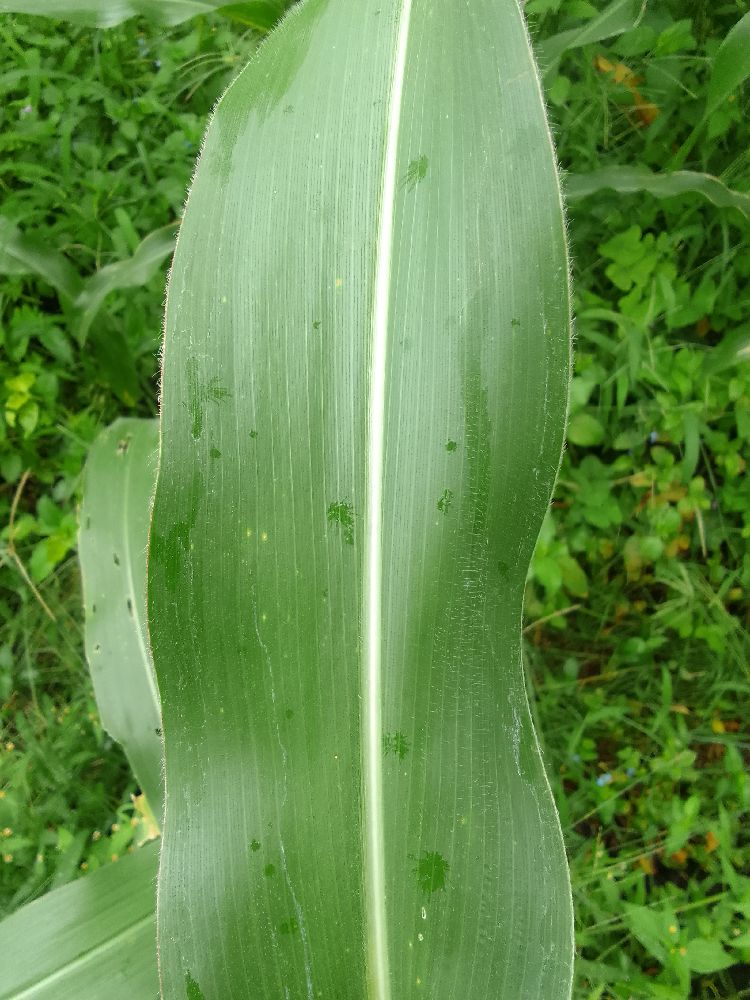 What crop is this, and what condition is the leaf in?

maize, healthy
